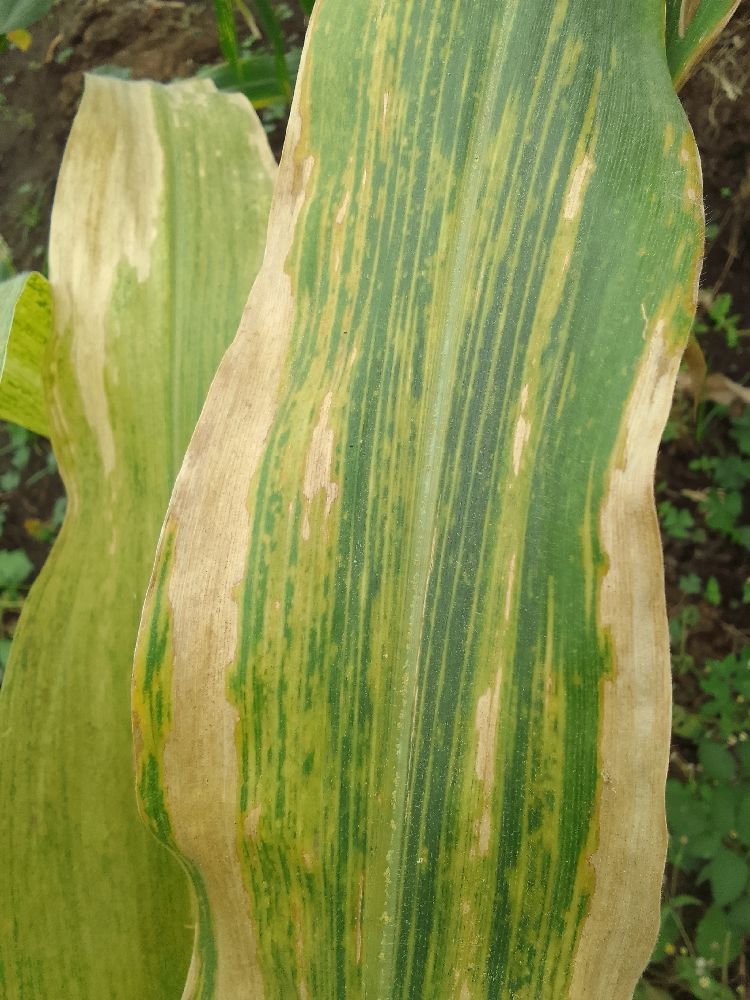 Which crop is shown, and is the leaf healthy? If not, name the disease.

maize, maize lethal necrosis
